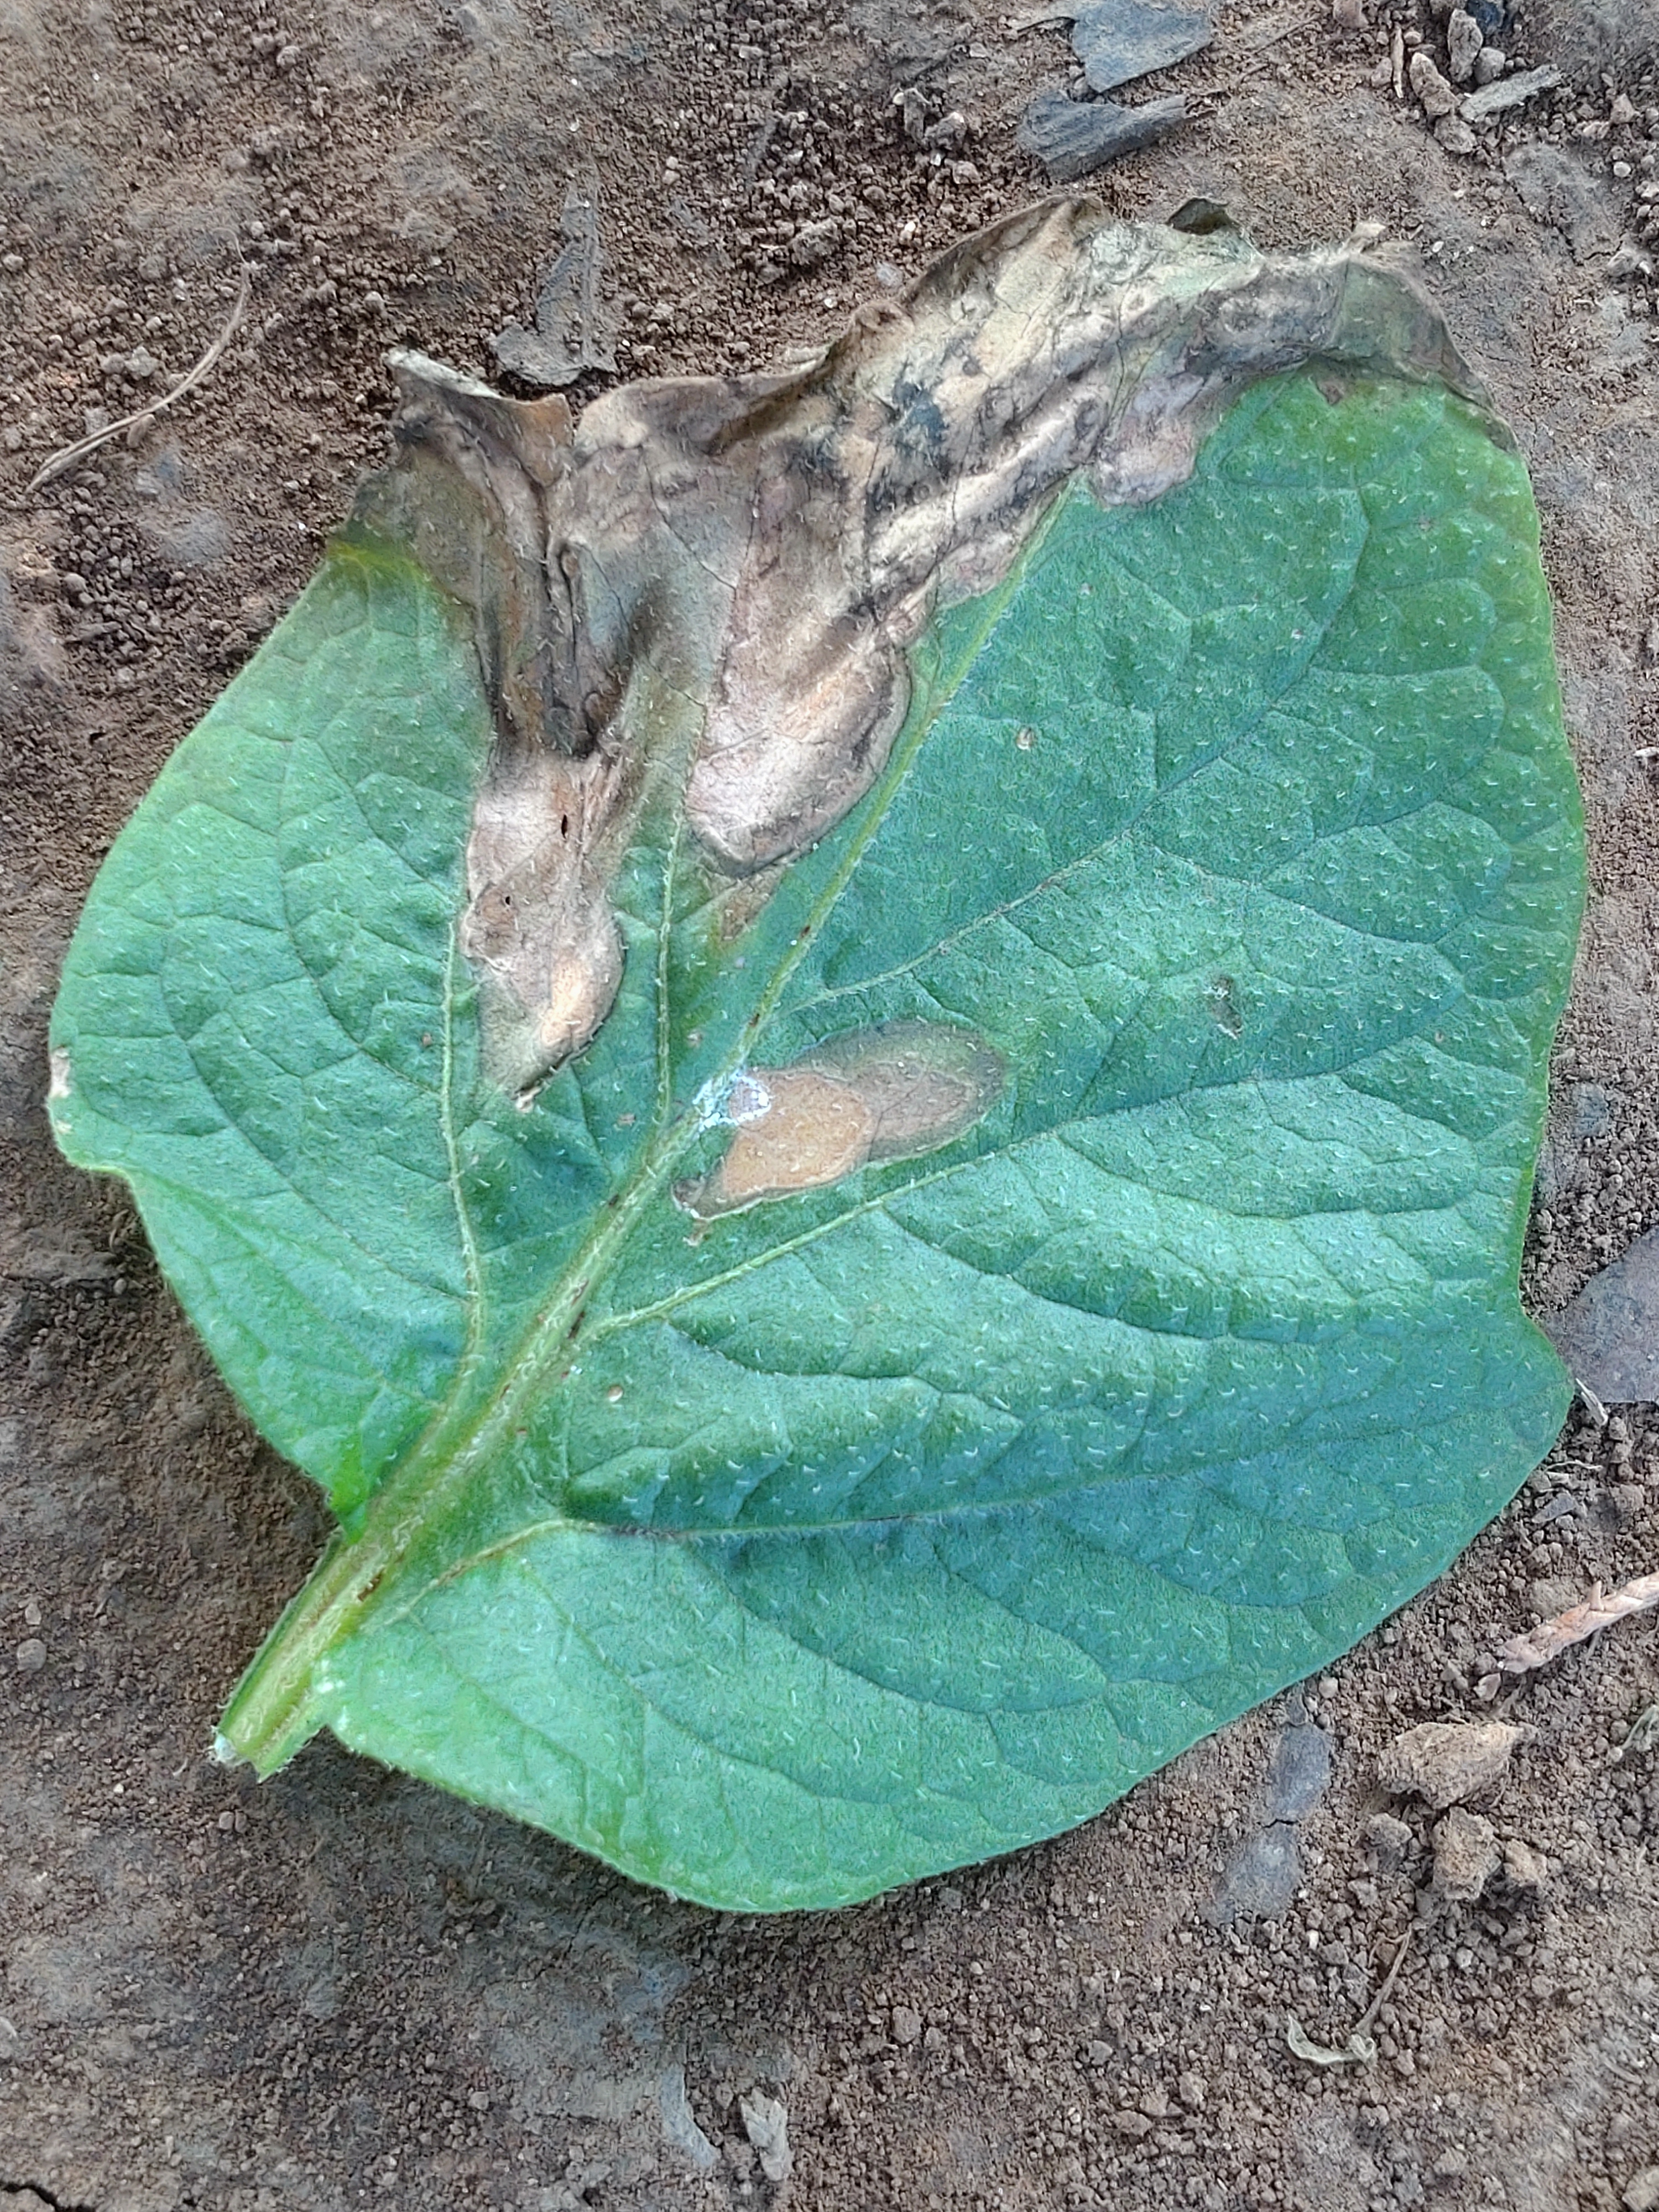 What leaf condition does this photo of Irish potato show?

early blight
